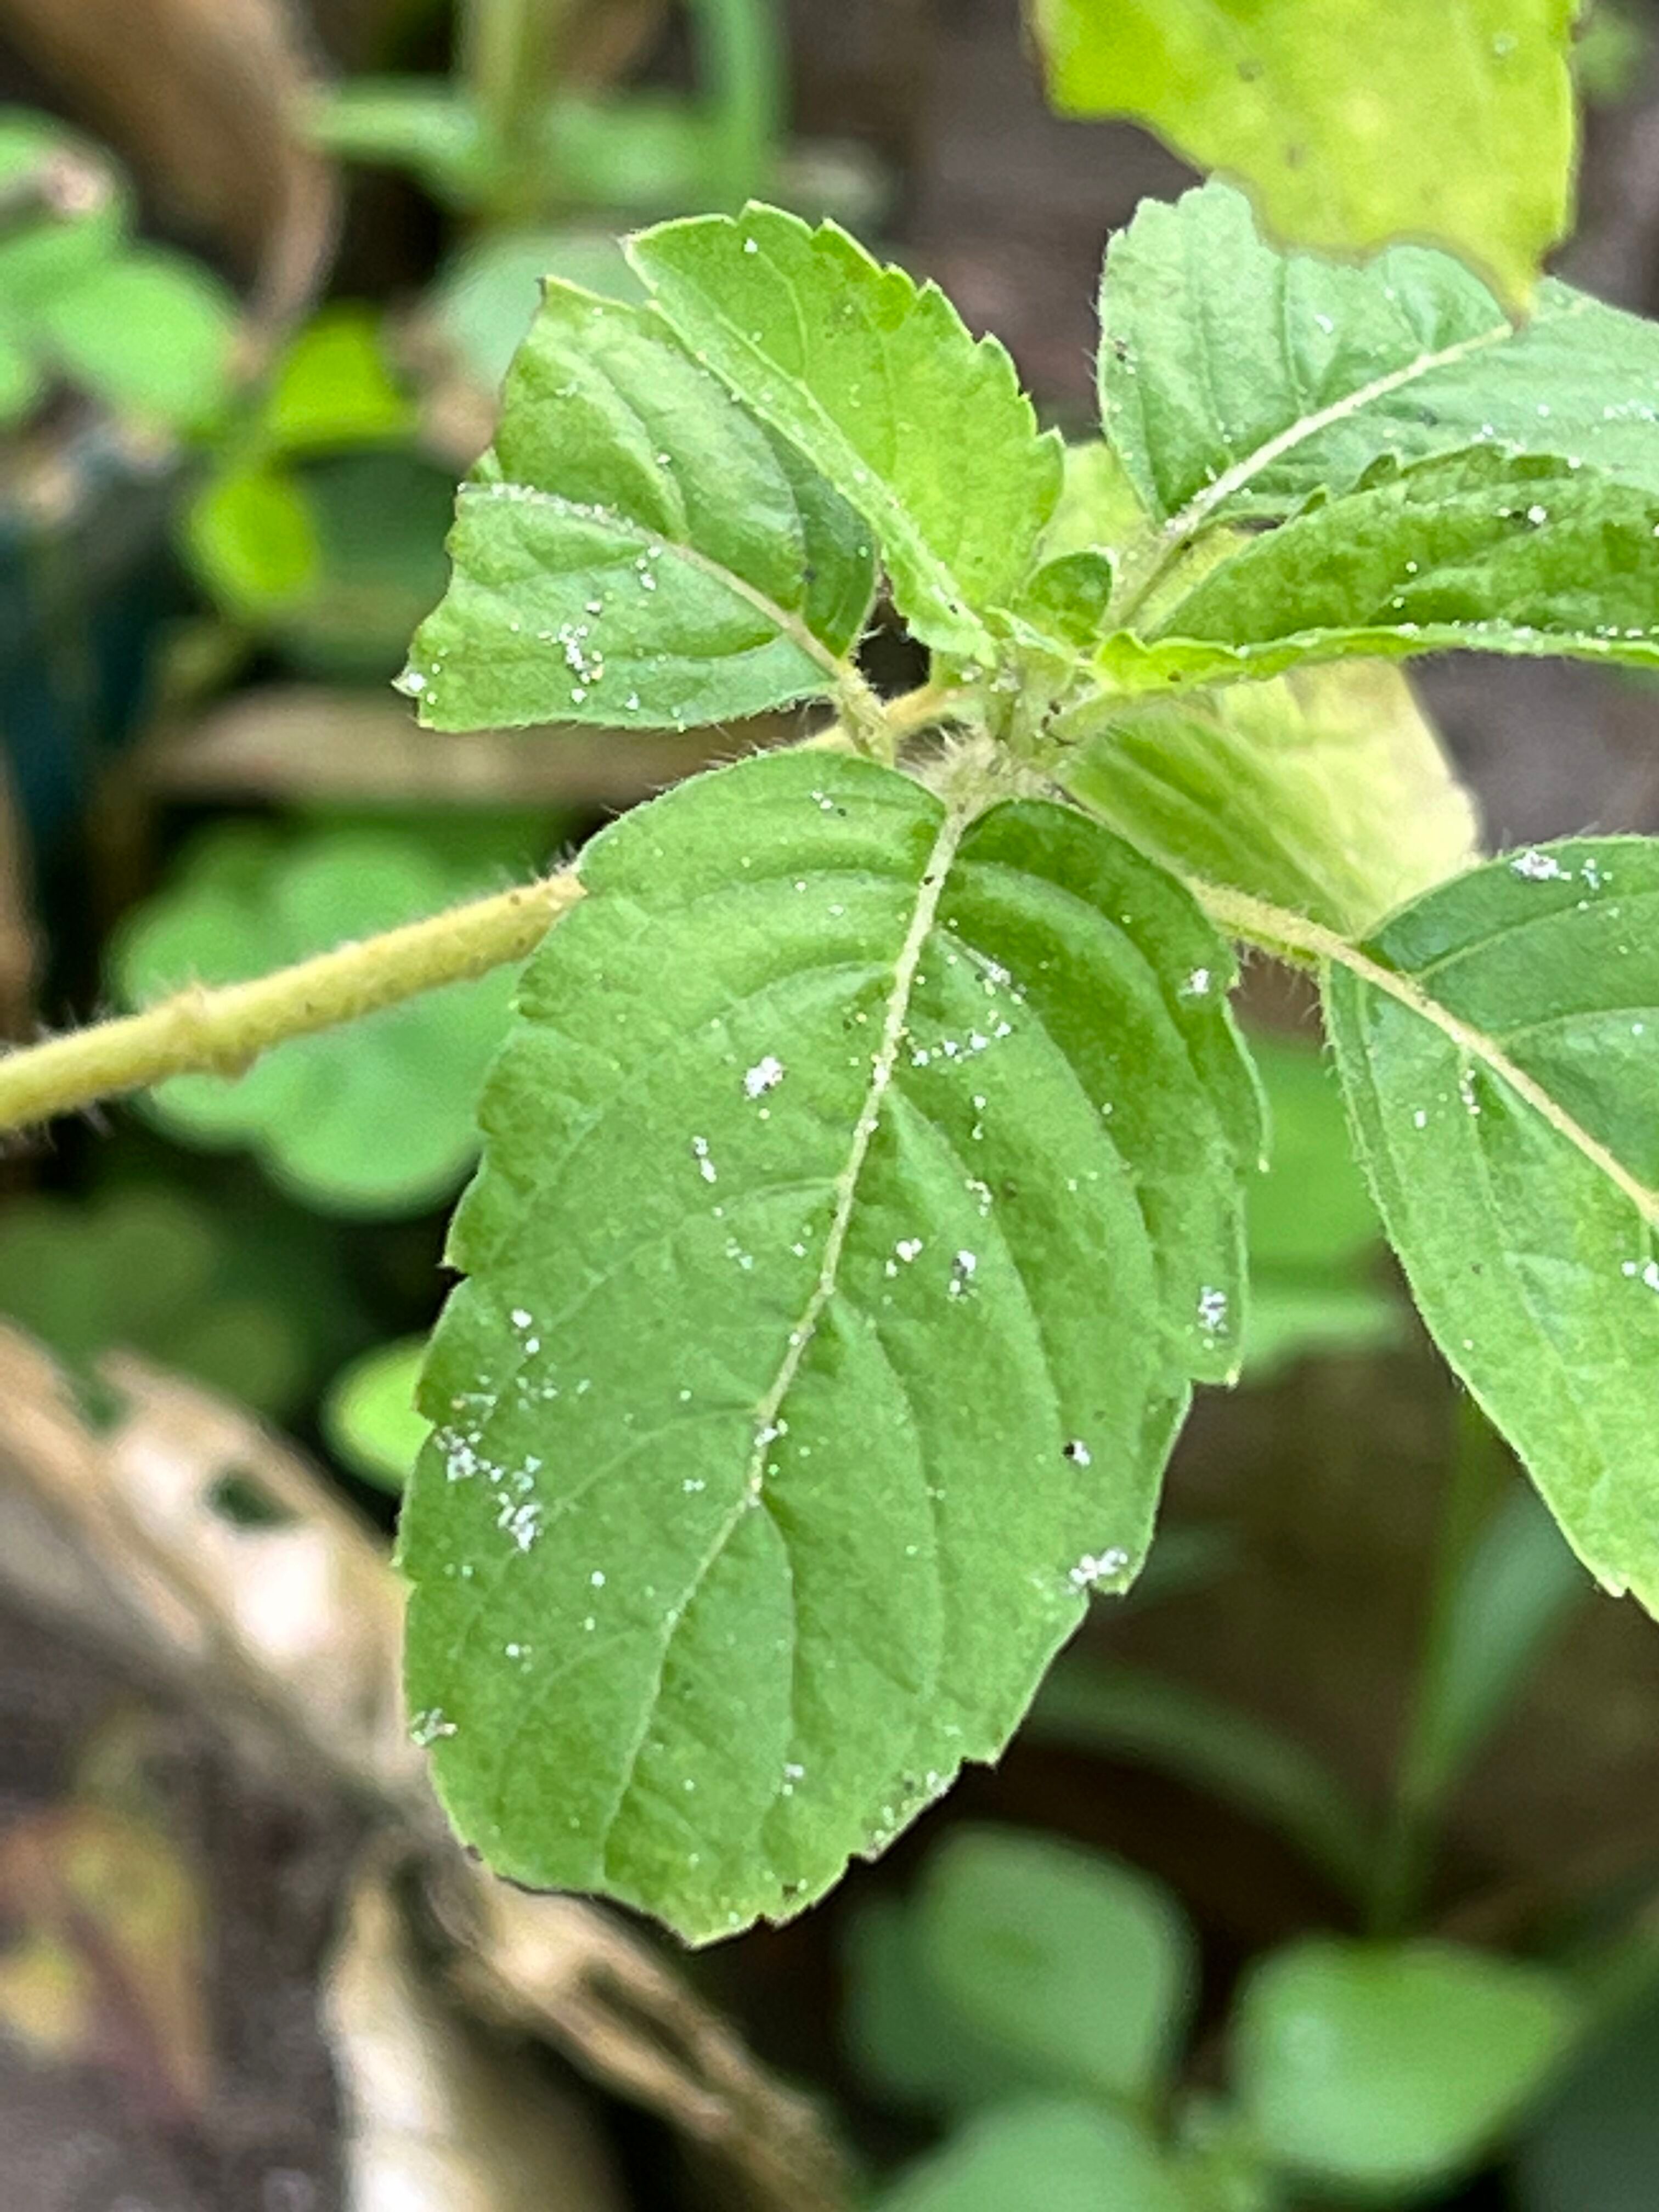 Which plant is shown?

tulshi
